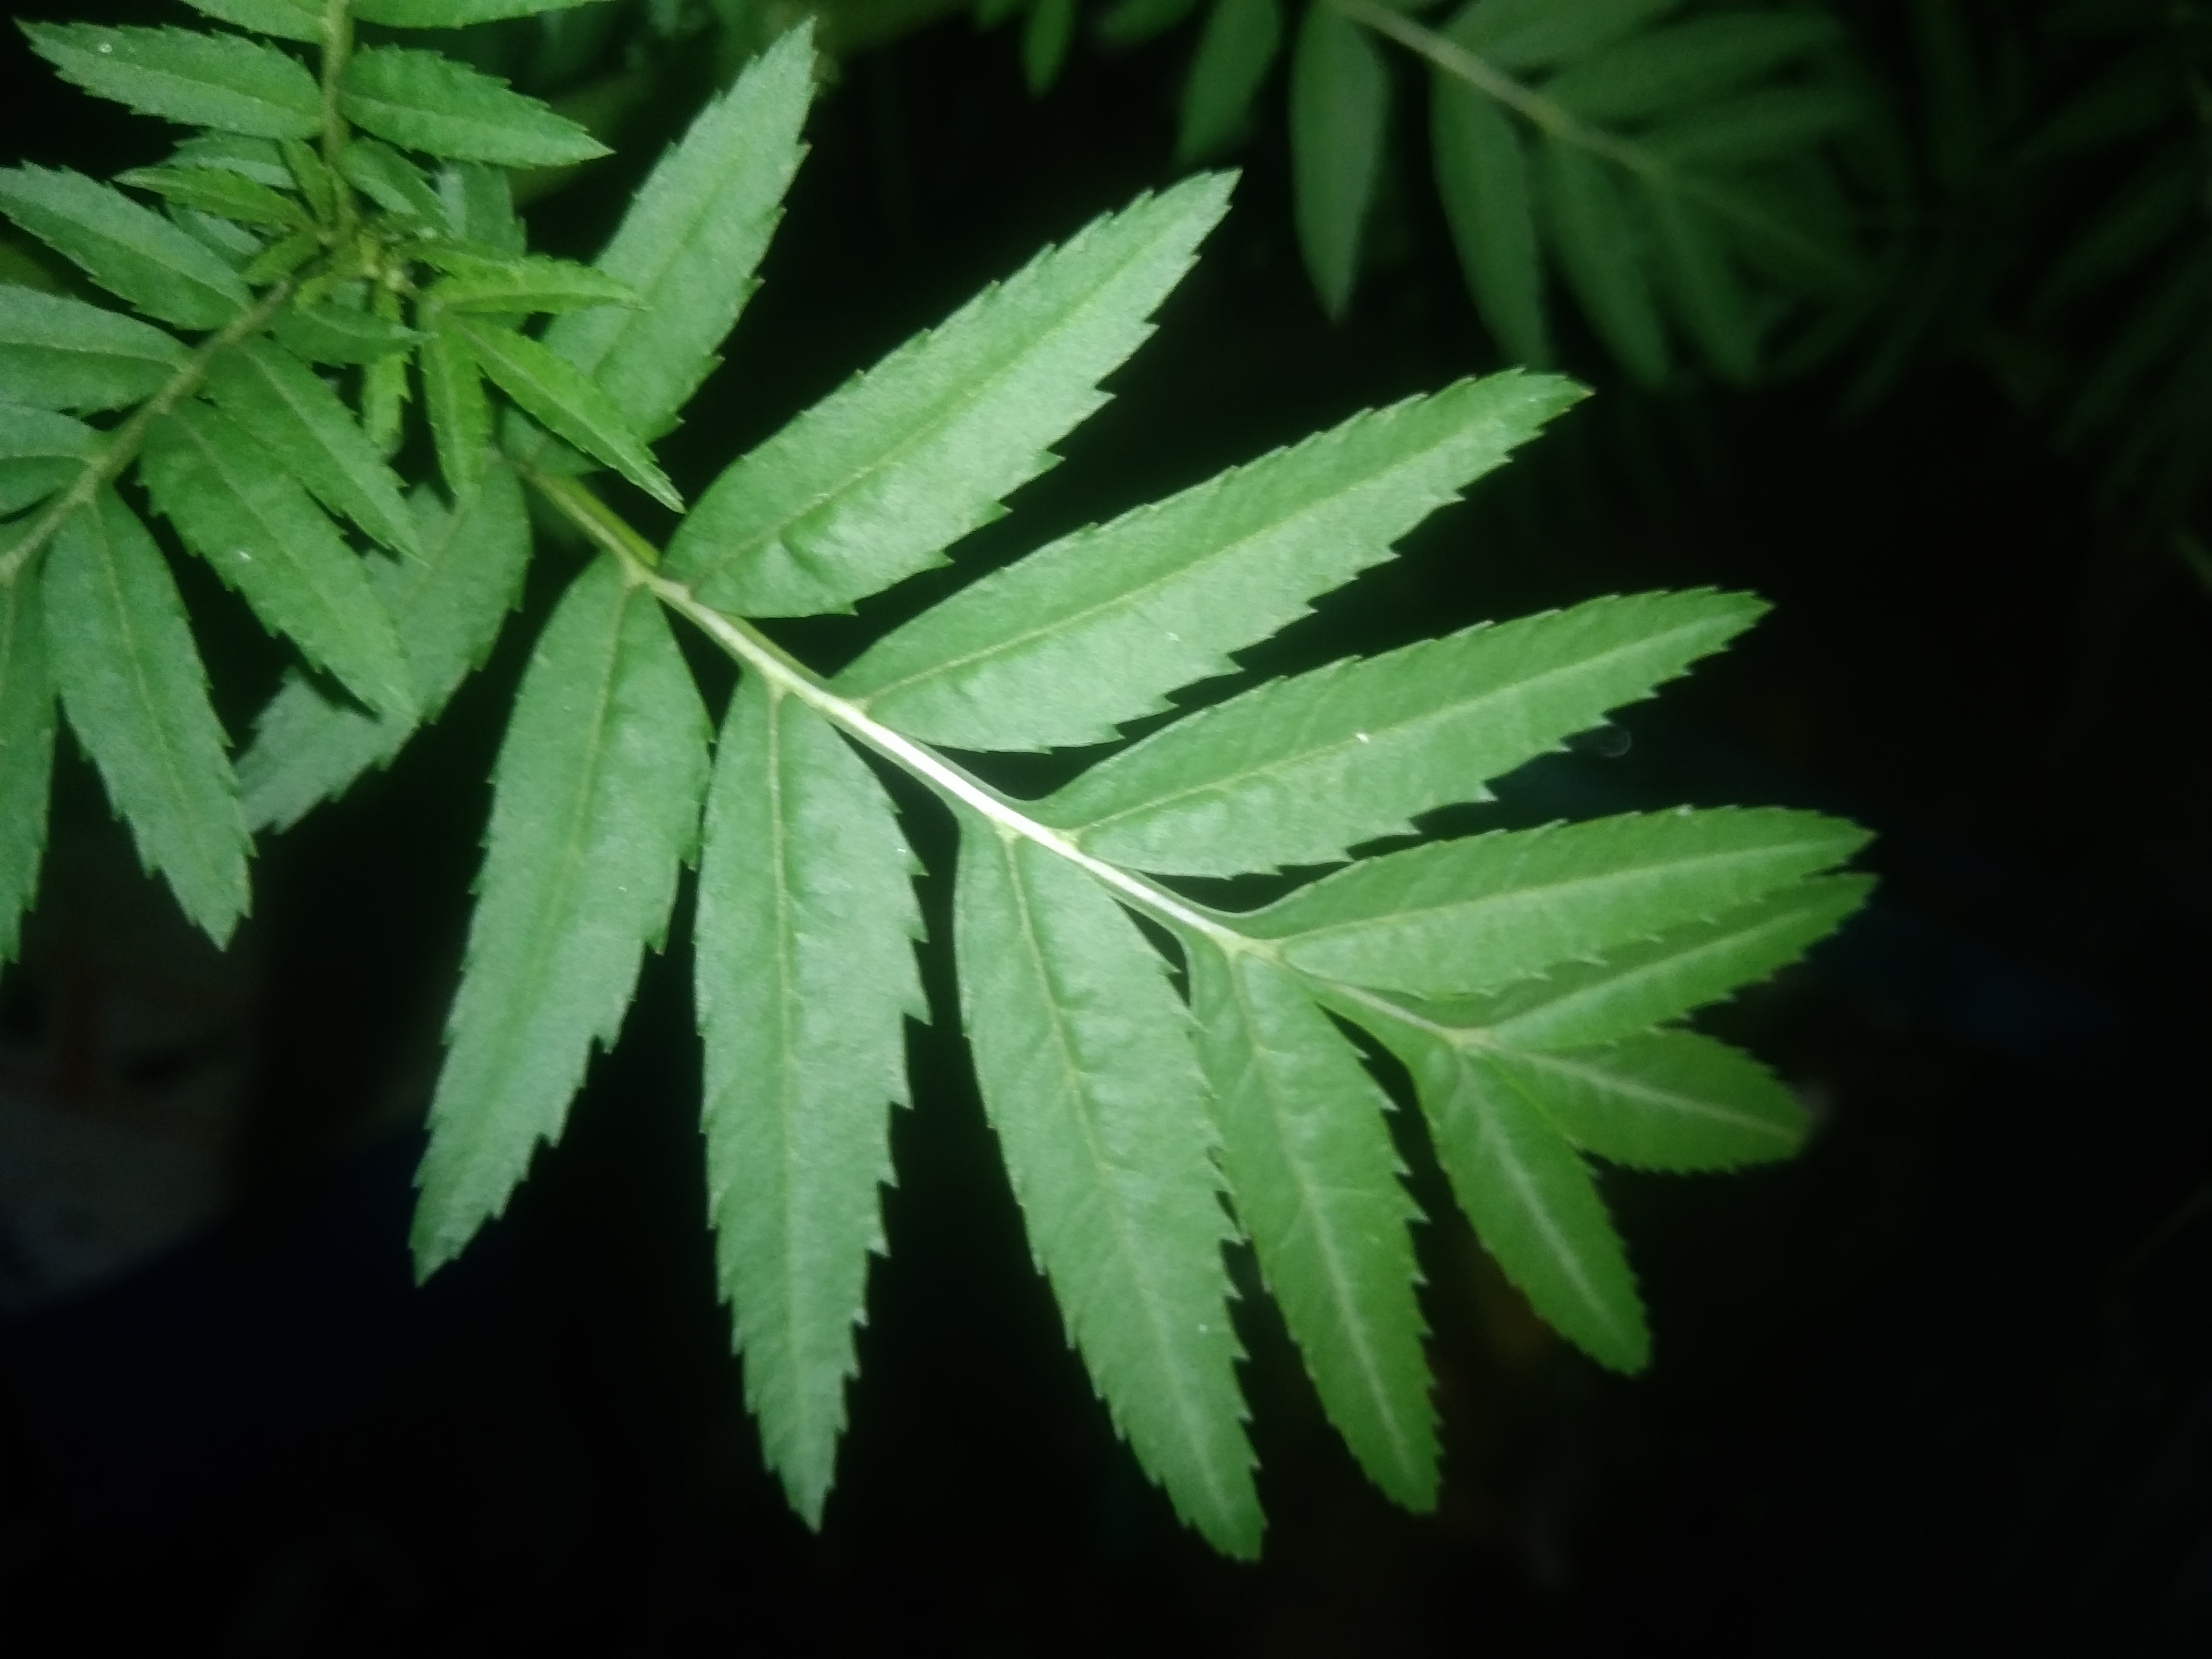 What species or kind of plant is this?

marigold
